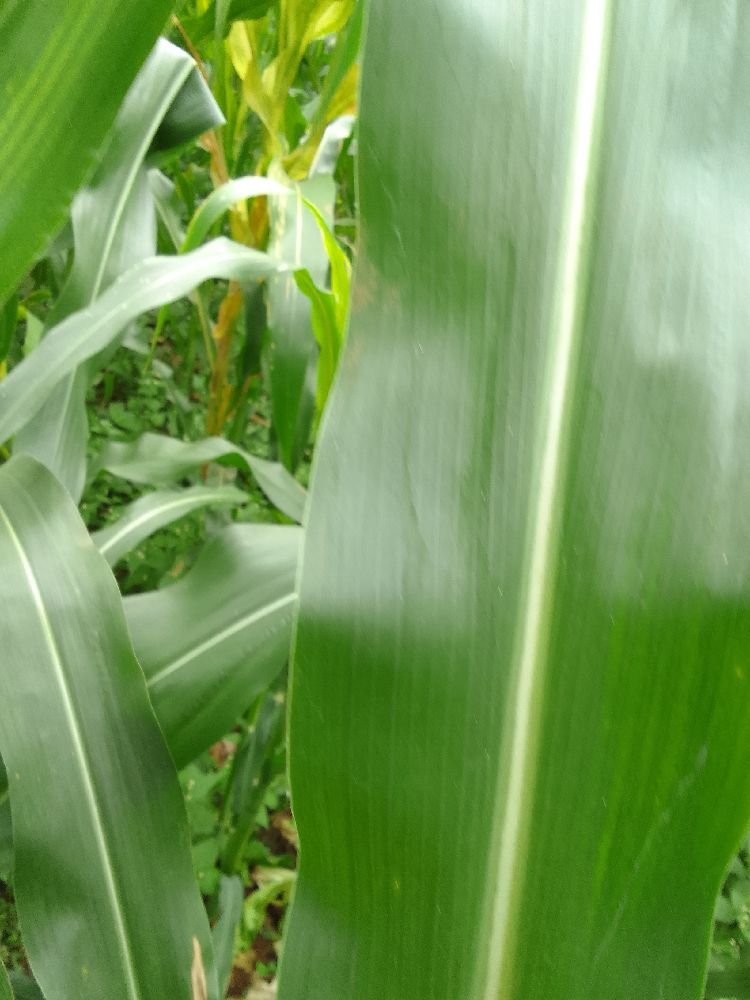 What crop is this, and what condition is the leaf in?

maize, healthy
